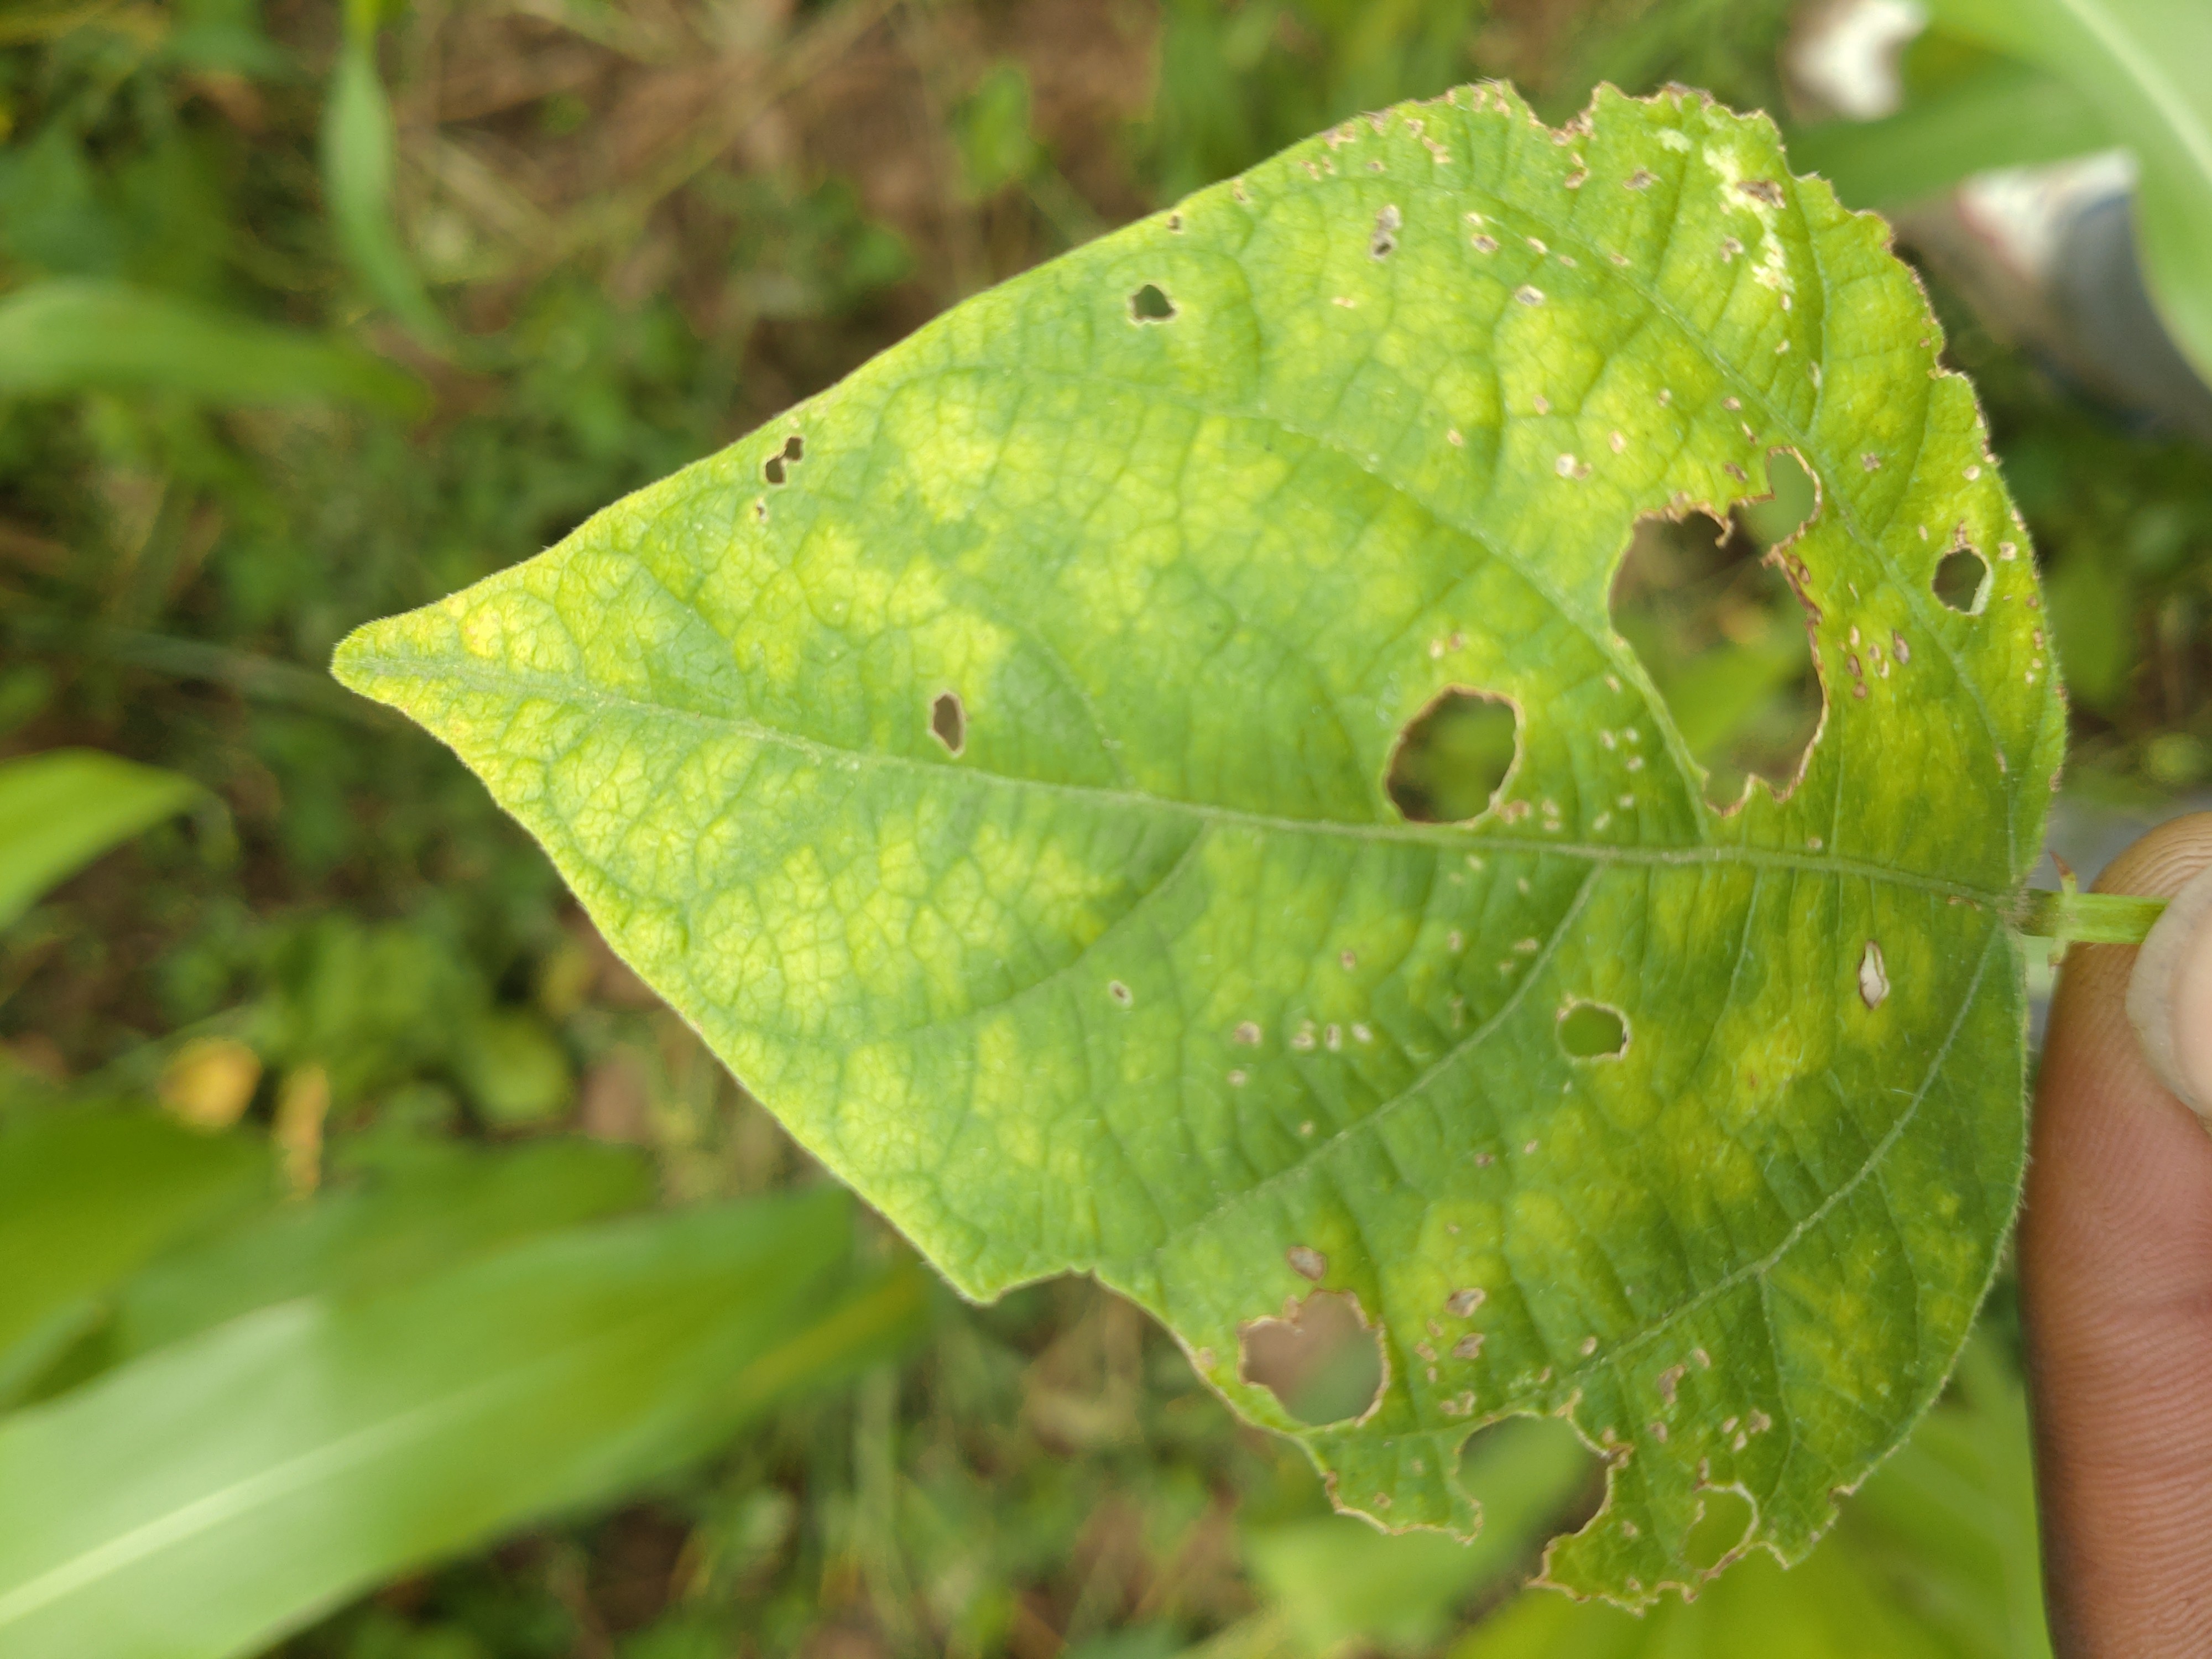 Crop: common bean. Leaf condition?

rust
